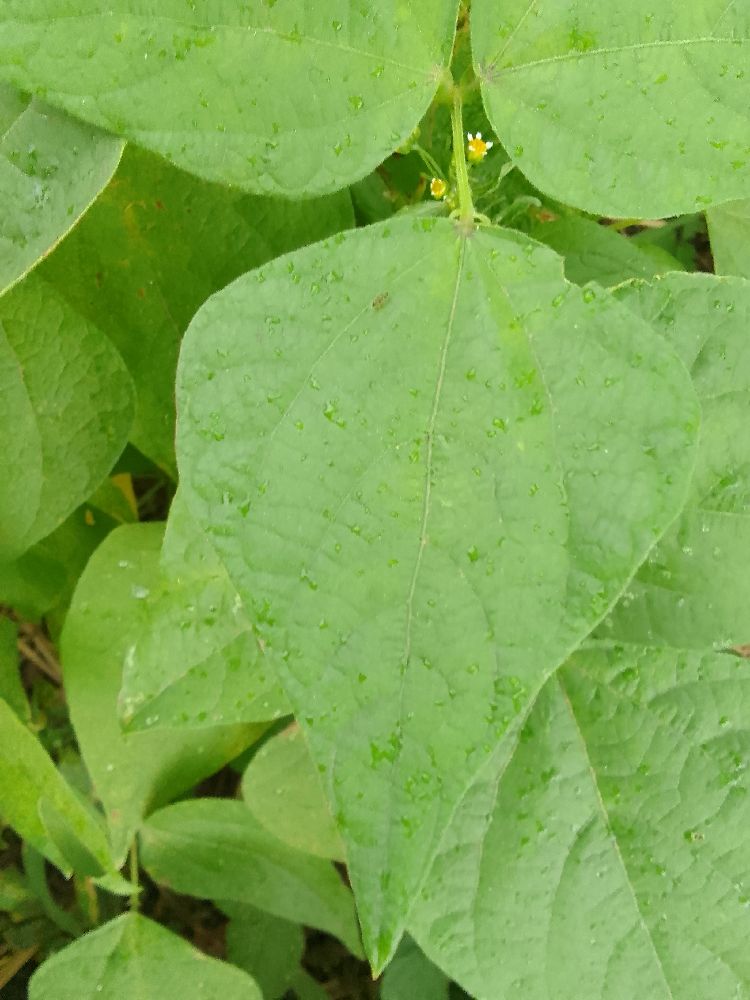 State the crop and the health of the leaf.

common bean, healthy
